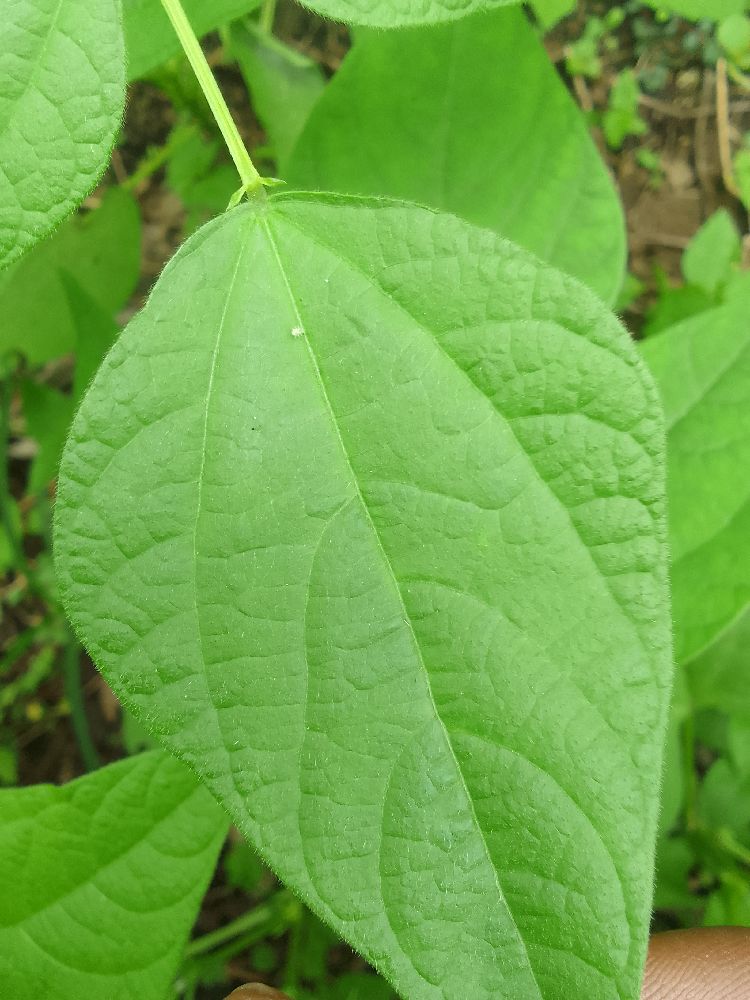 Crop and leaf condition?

common bean, healthy
